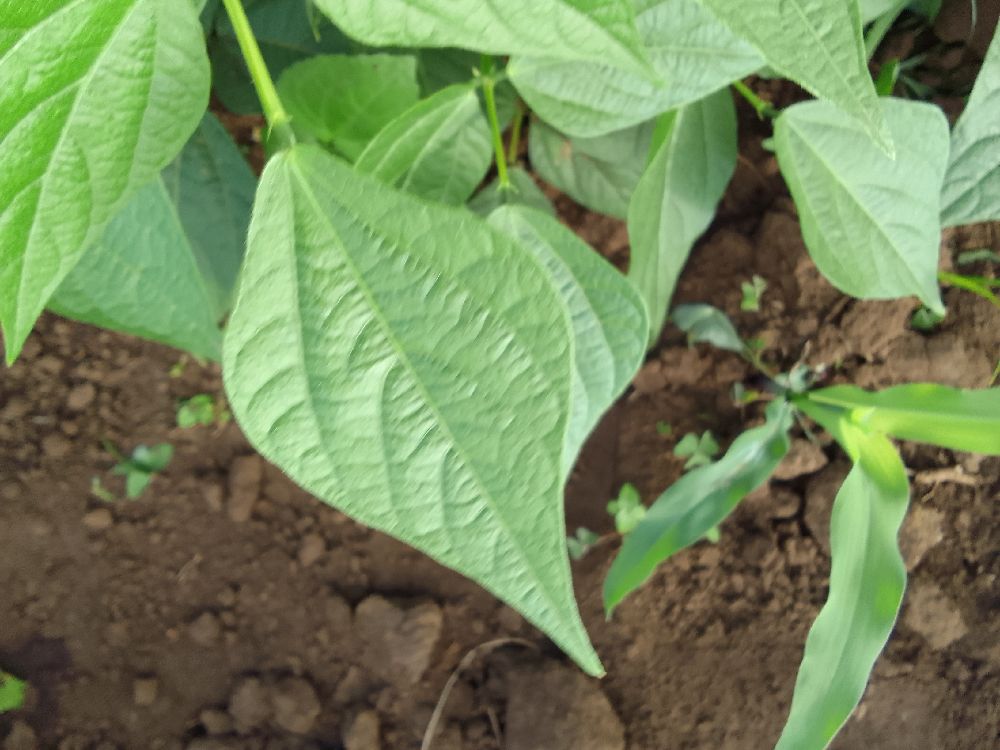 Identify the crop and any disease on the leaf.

common bean, healthy
